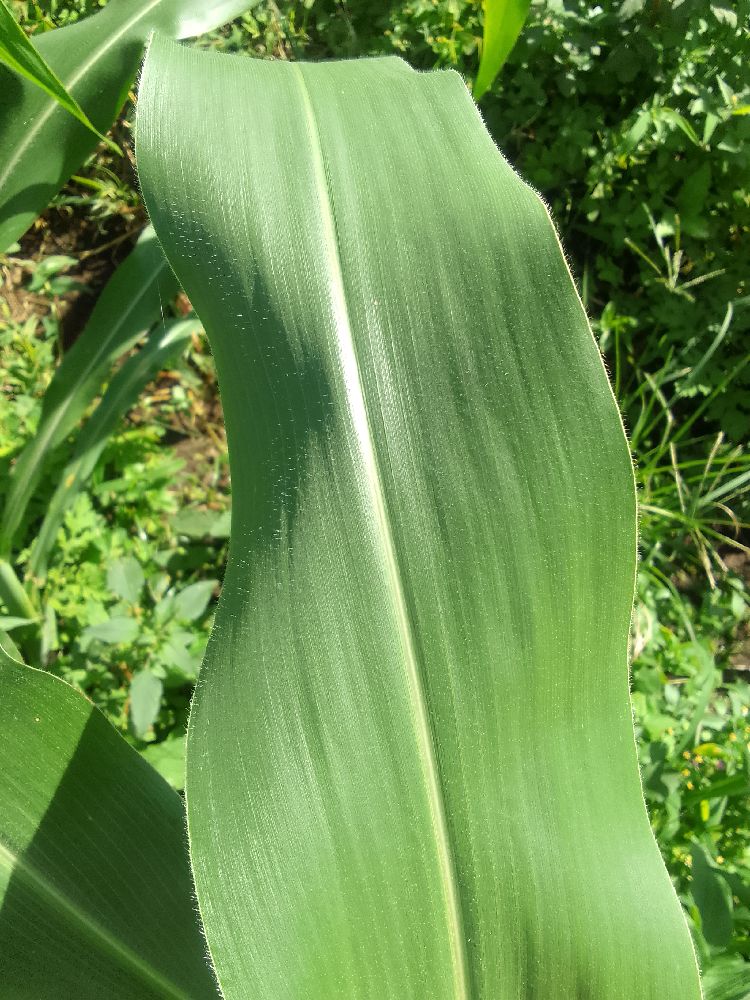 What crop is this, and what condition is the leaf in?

maize, healthy
